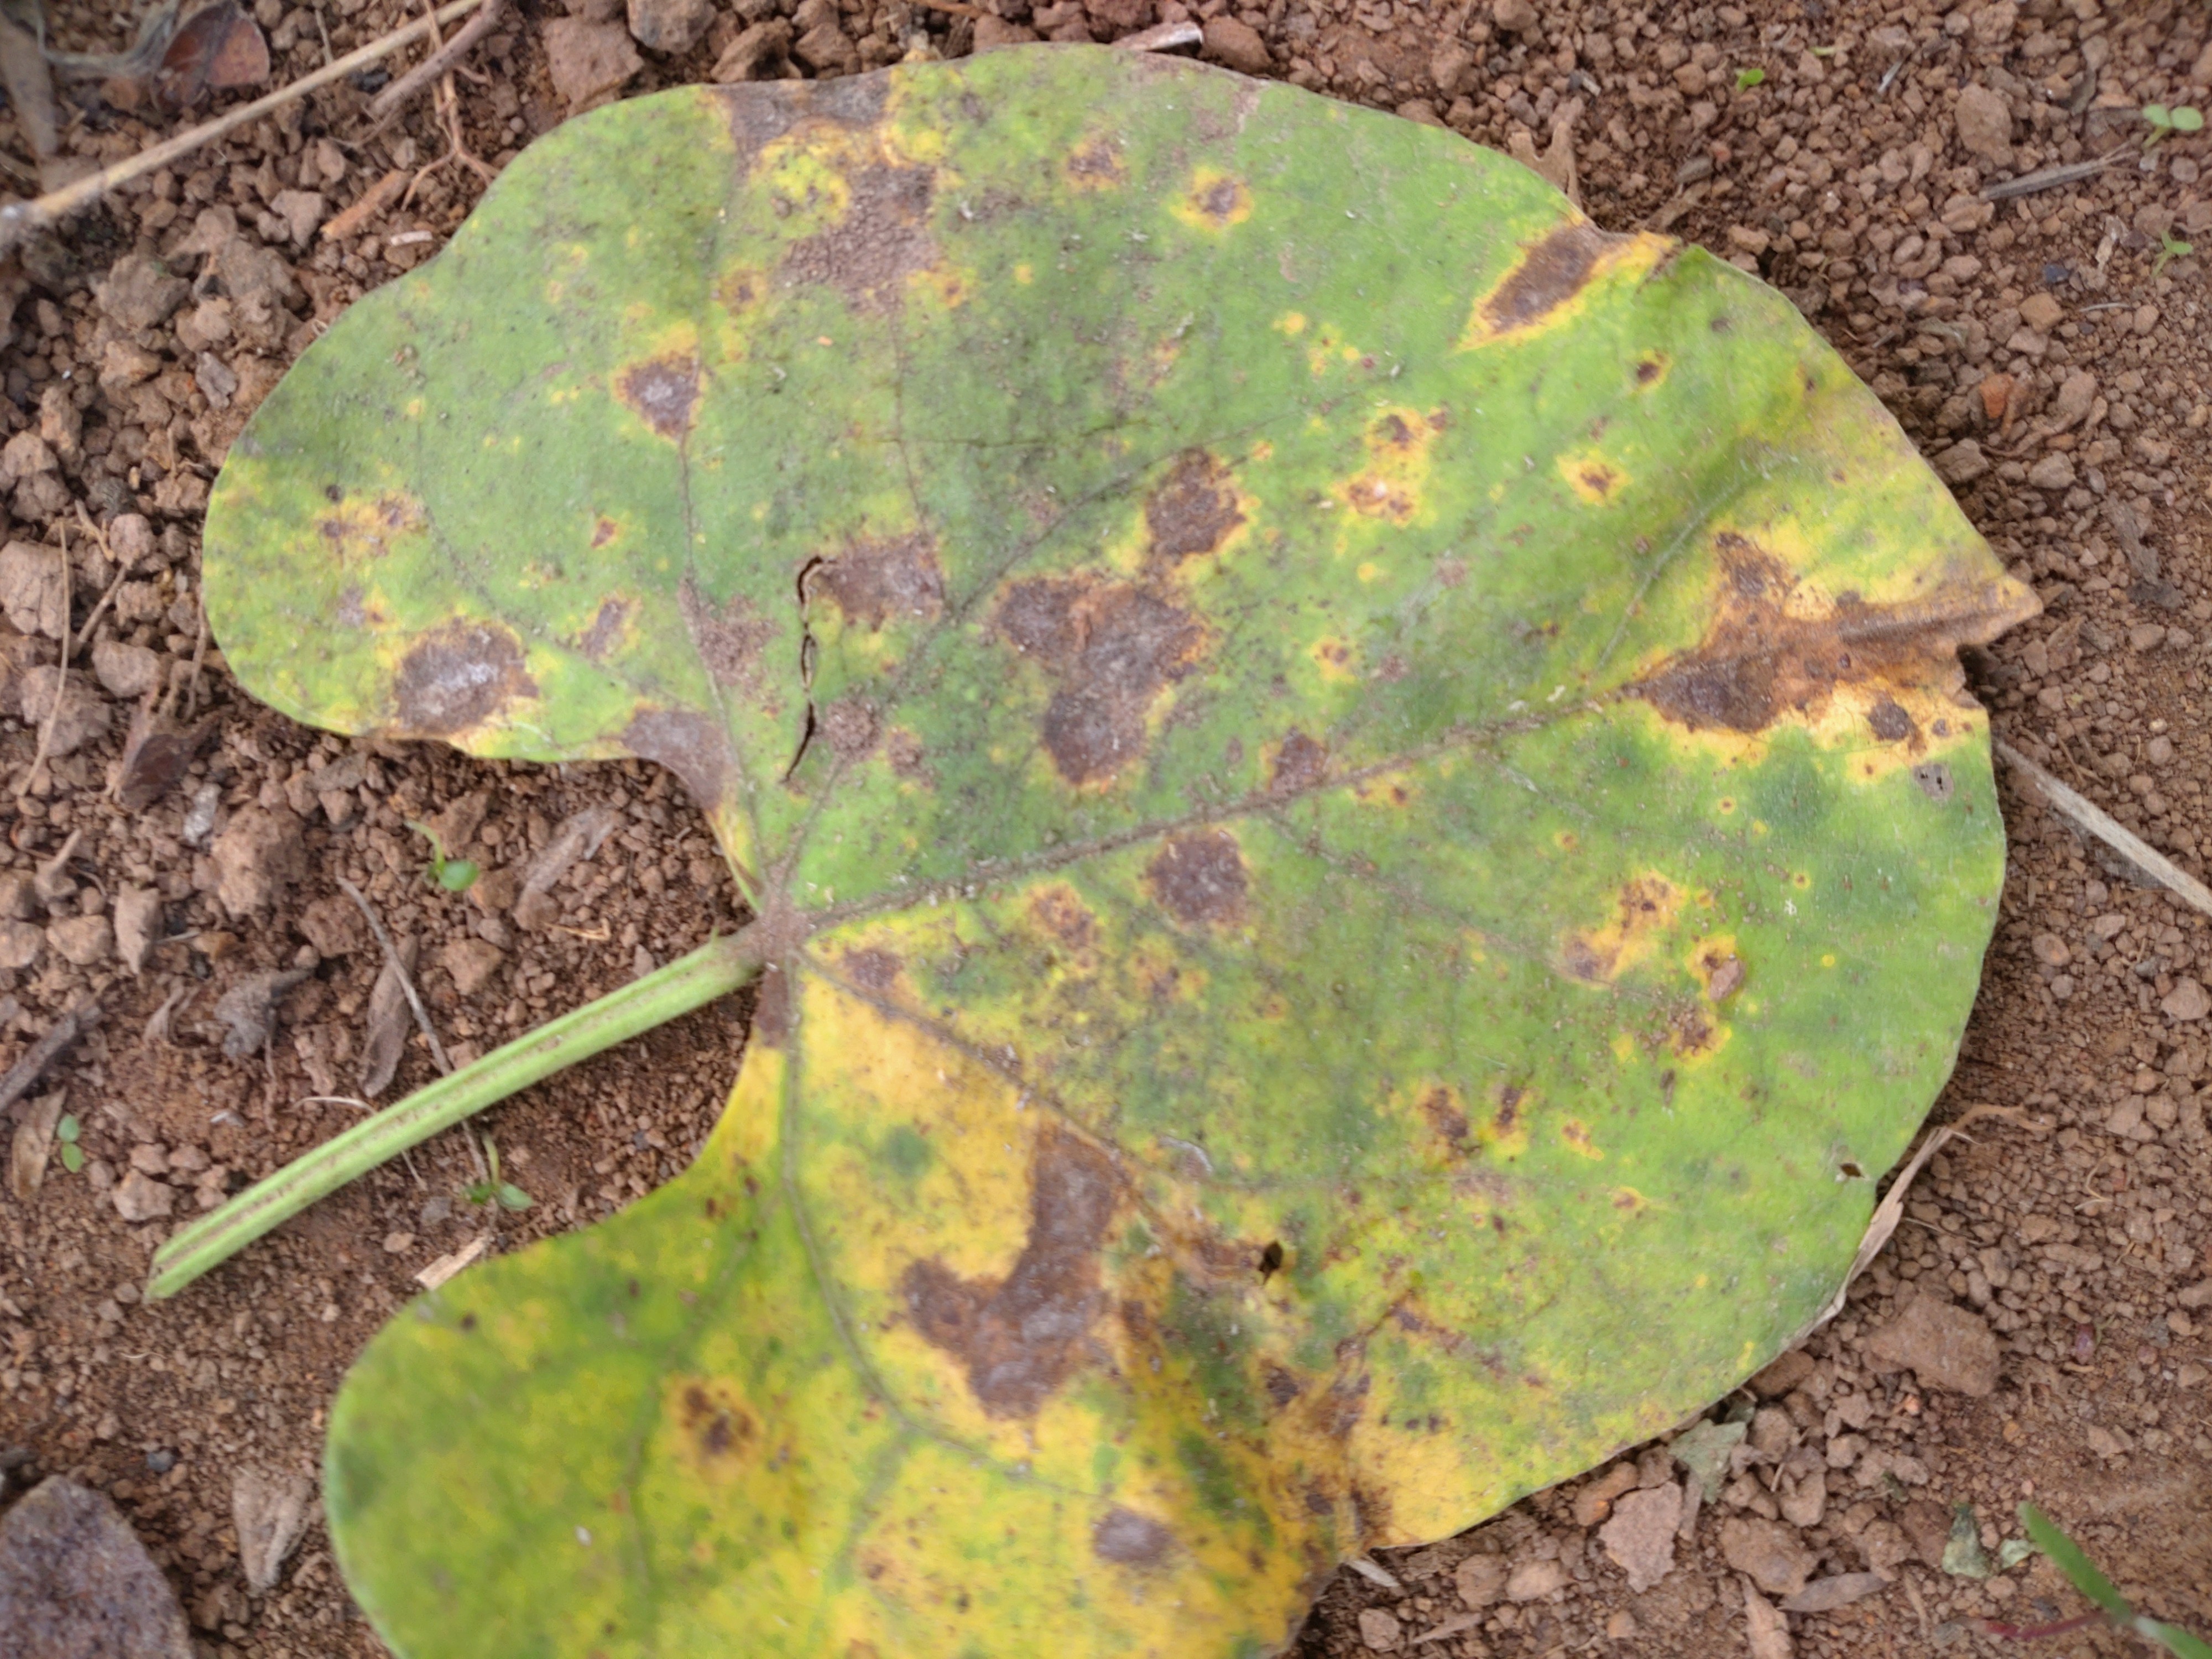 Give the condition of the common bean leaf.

rust
